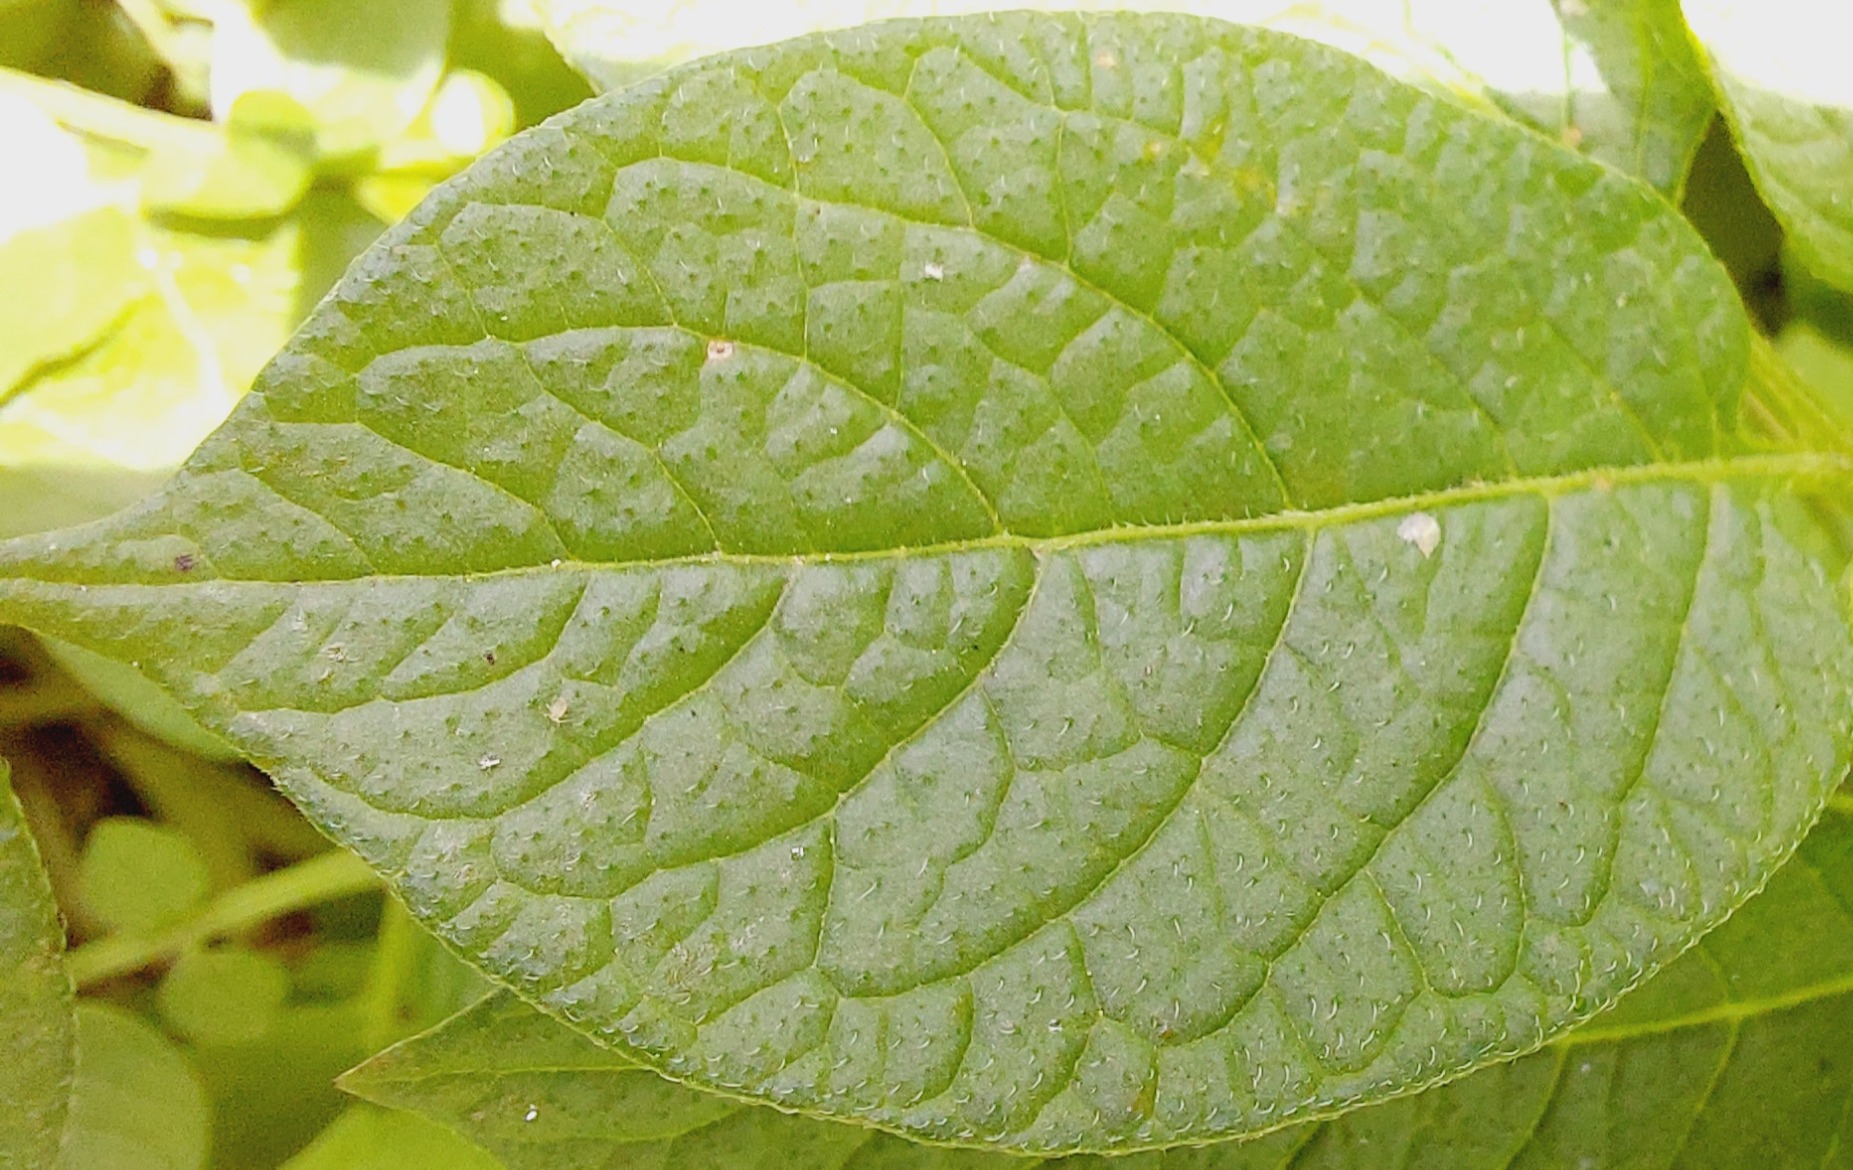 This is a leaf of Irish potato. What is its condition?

healthy
